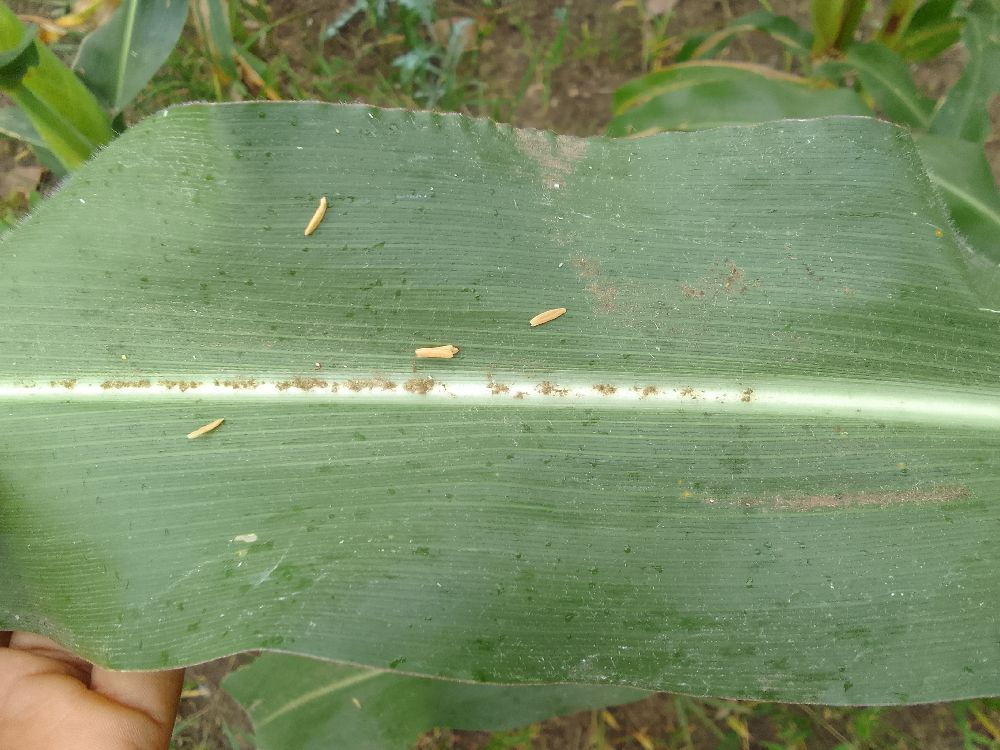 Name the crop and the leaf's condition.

maize, healthy
